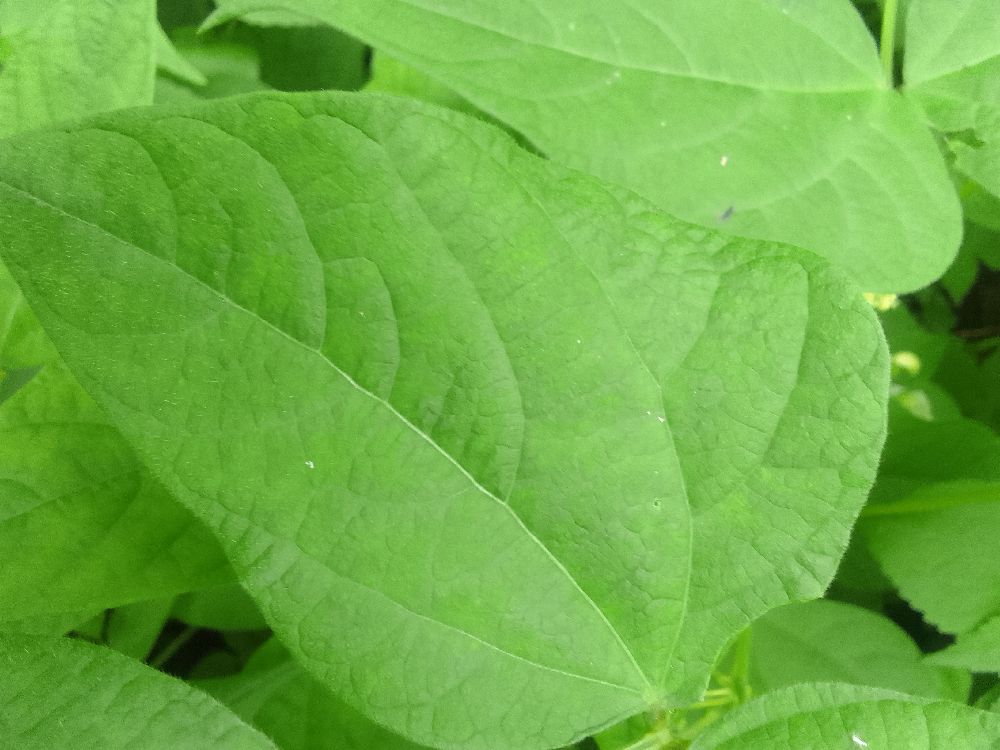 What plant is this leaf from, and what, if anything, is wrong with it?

common bean, healthy
